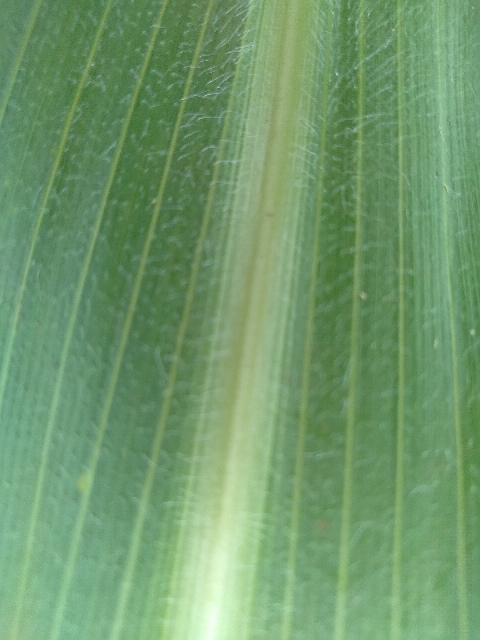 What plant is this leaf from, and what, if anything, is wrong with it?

maize, healthy
